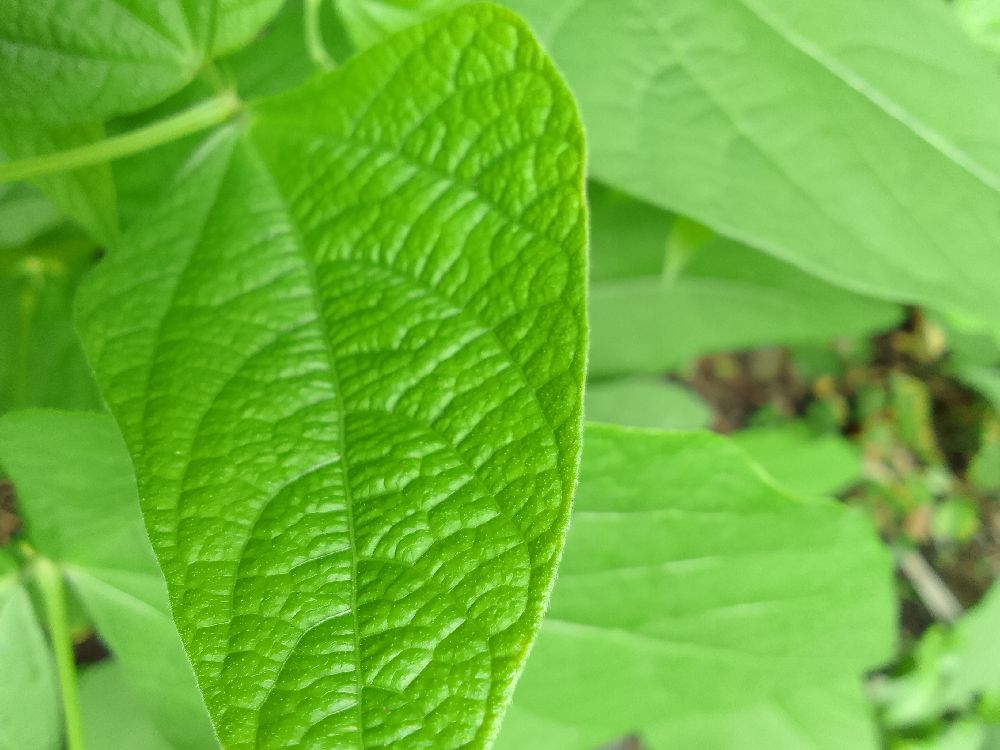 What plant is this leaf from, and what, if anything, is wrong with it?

common bean, healthy
